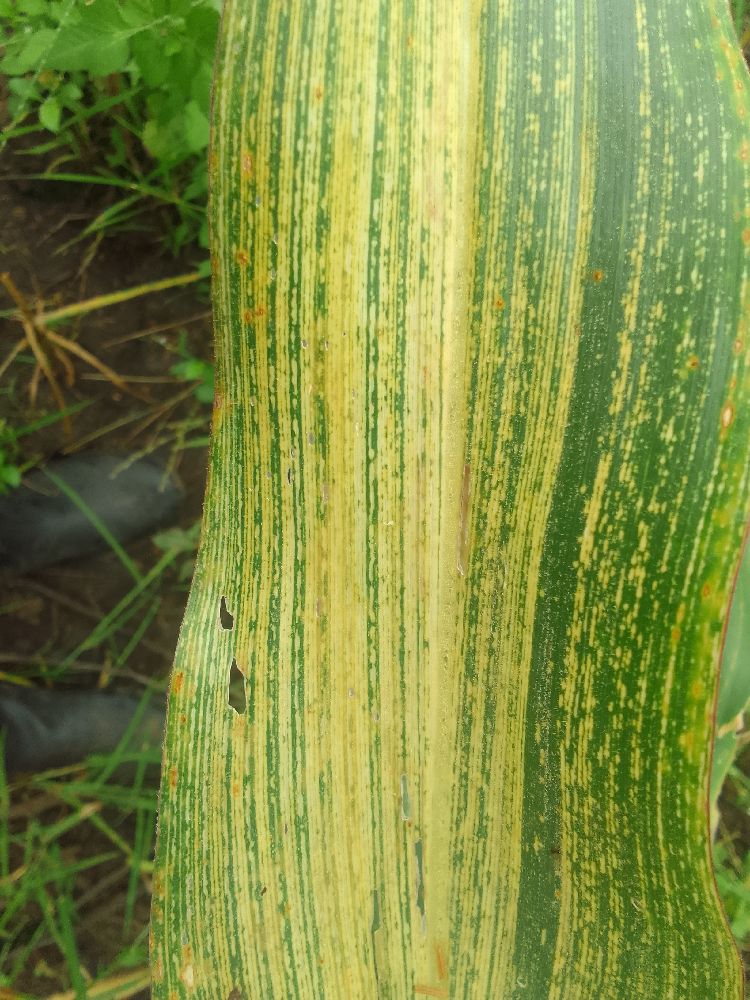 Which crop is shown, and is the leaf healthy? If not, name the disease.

maize, maize streak virus
